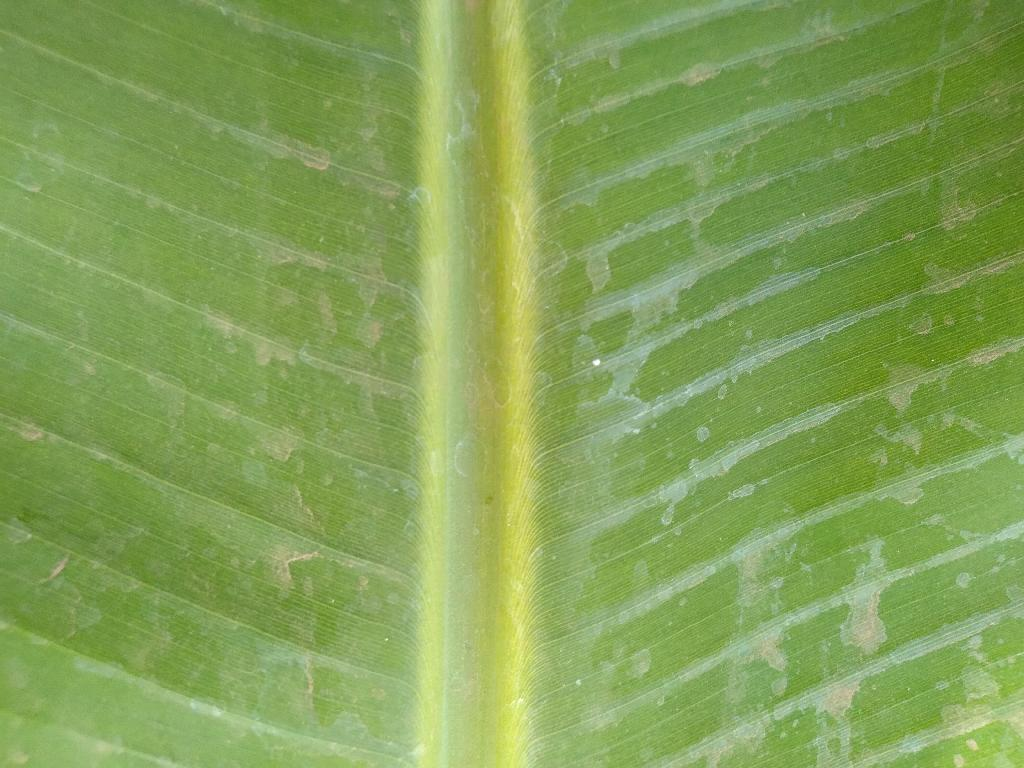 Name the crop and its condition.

banana, healthy
